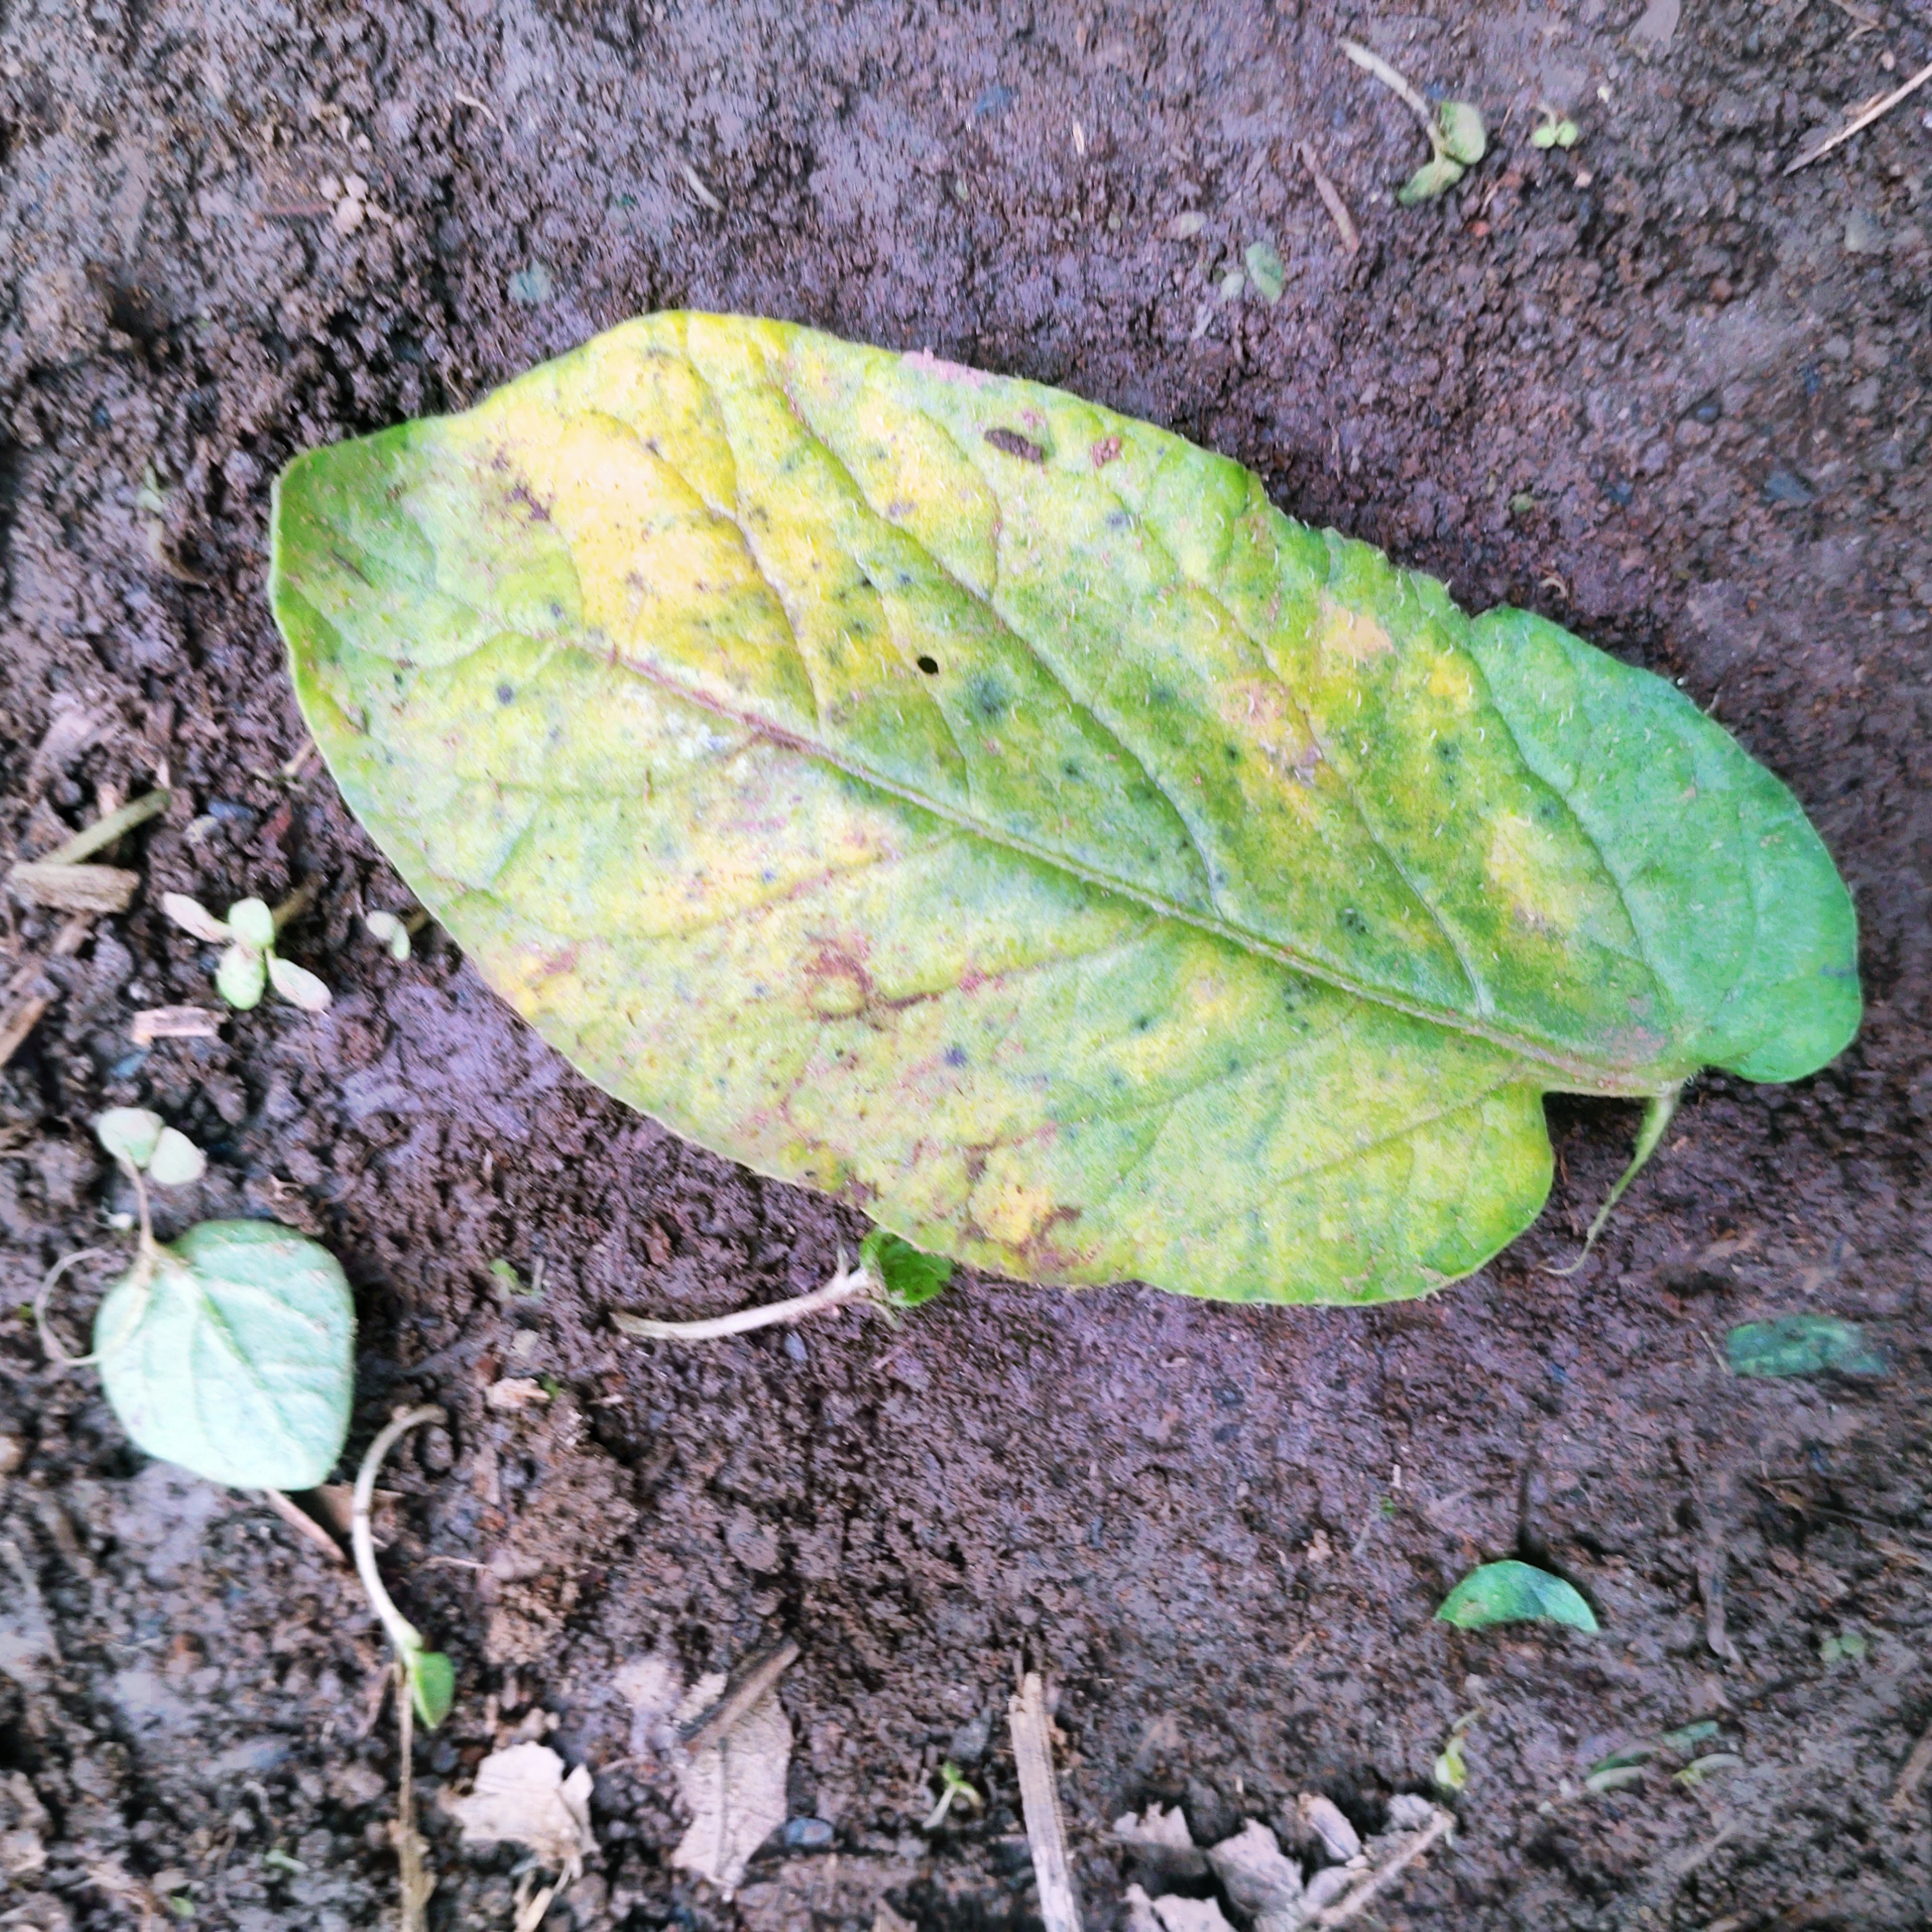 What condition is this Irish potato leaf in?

late blight
